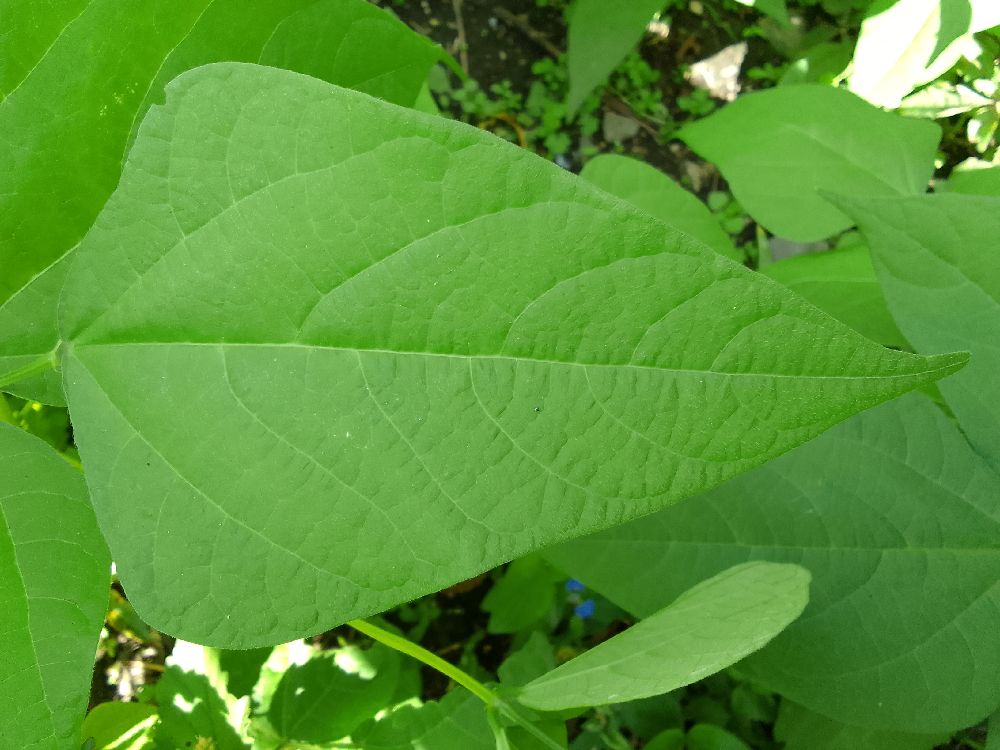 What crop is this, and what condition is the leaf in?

common bean, healthy
